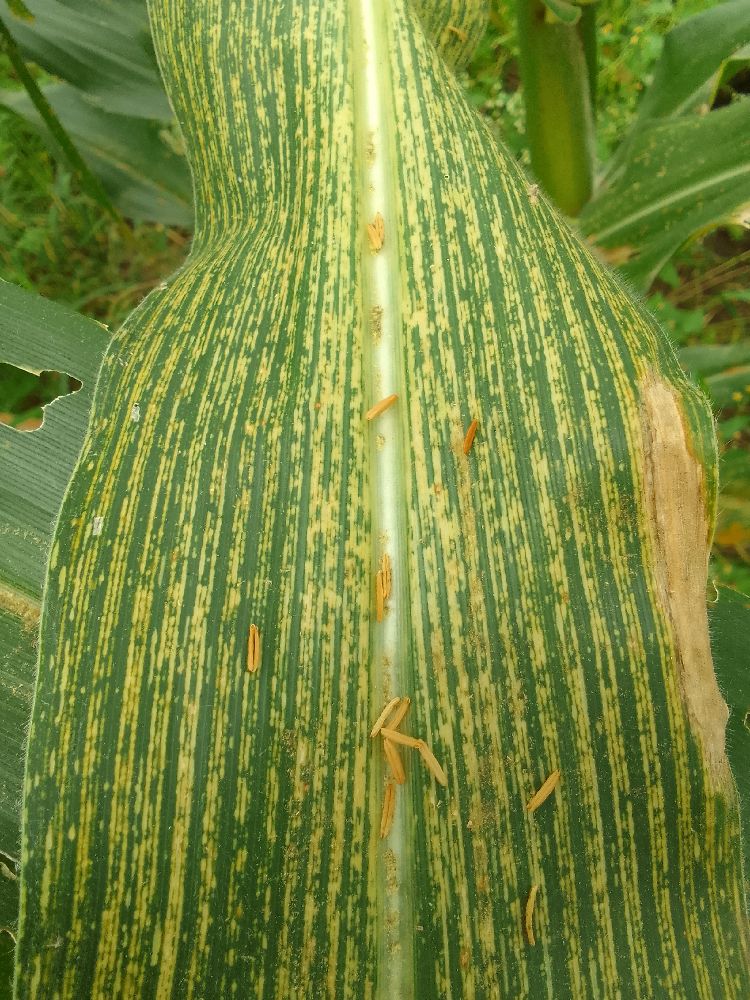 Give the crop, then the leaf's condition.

maize, maize streak virus
